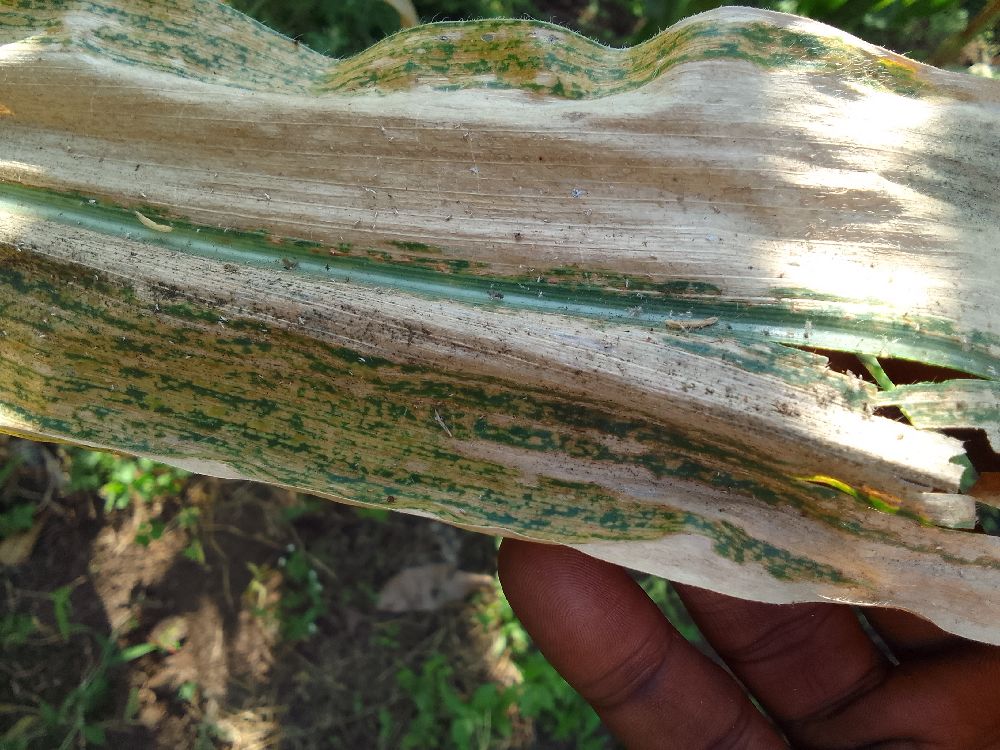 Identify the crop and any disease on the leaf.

maize, maize lethal necrosis
